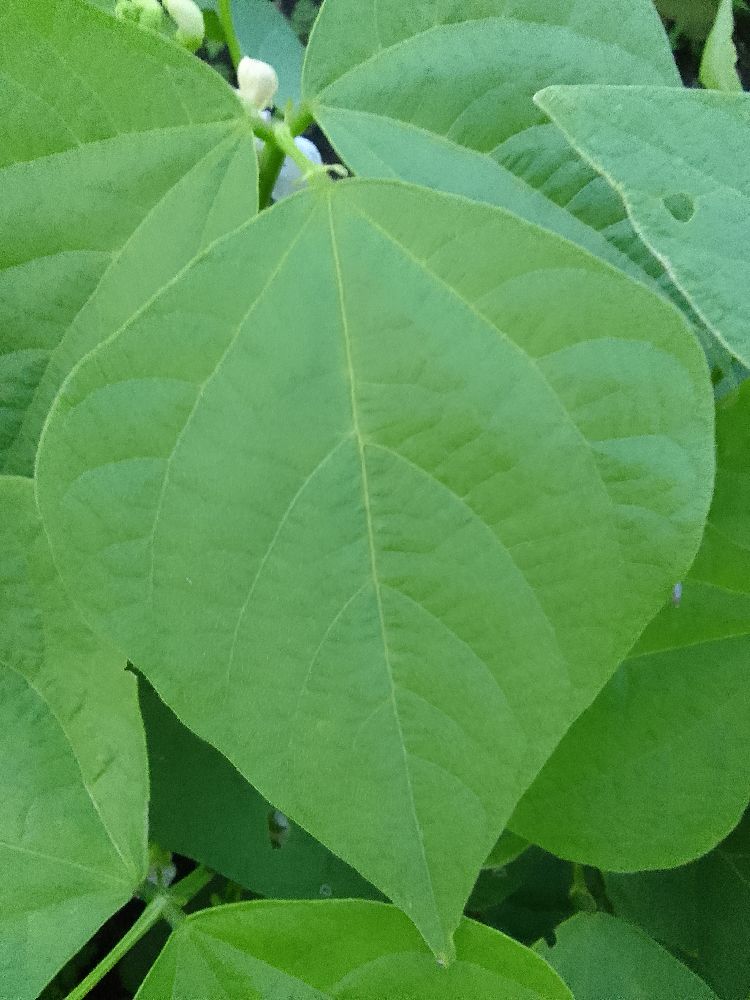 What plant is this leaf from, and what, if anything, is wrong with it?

common bean, healthy
